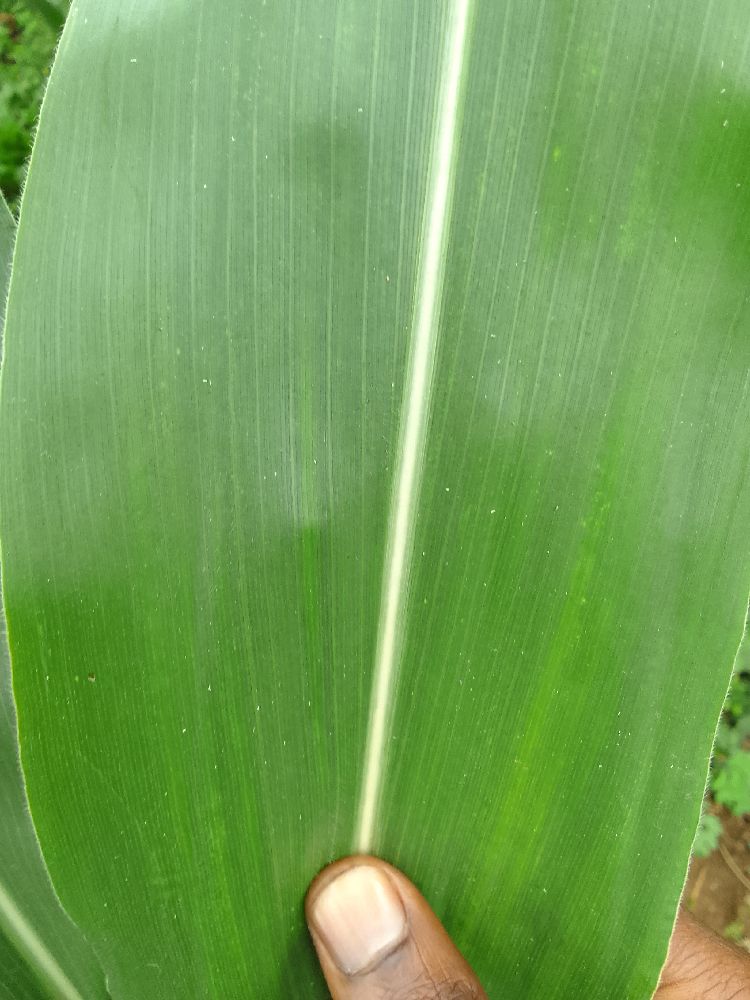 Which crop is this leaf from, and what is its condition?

maize, healthy
